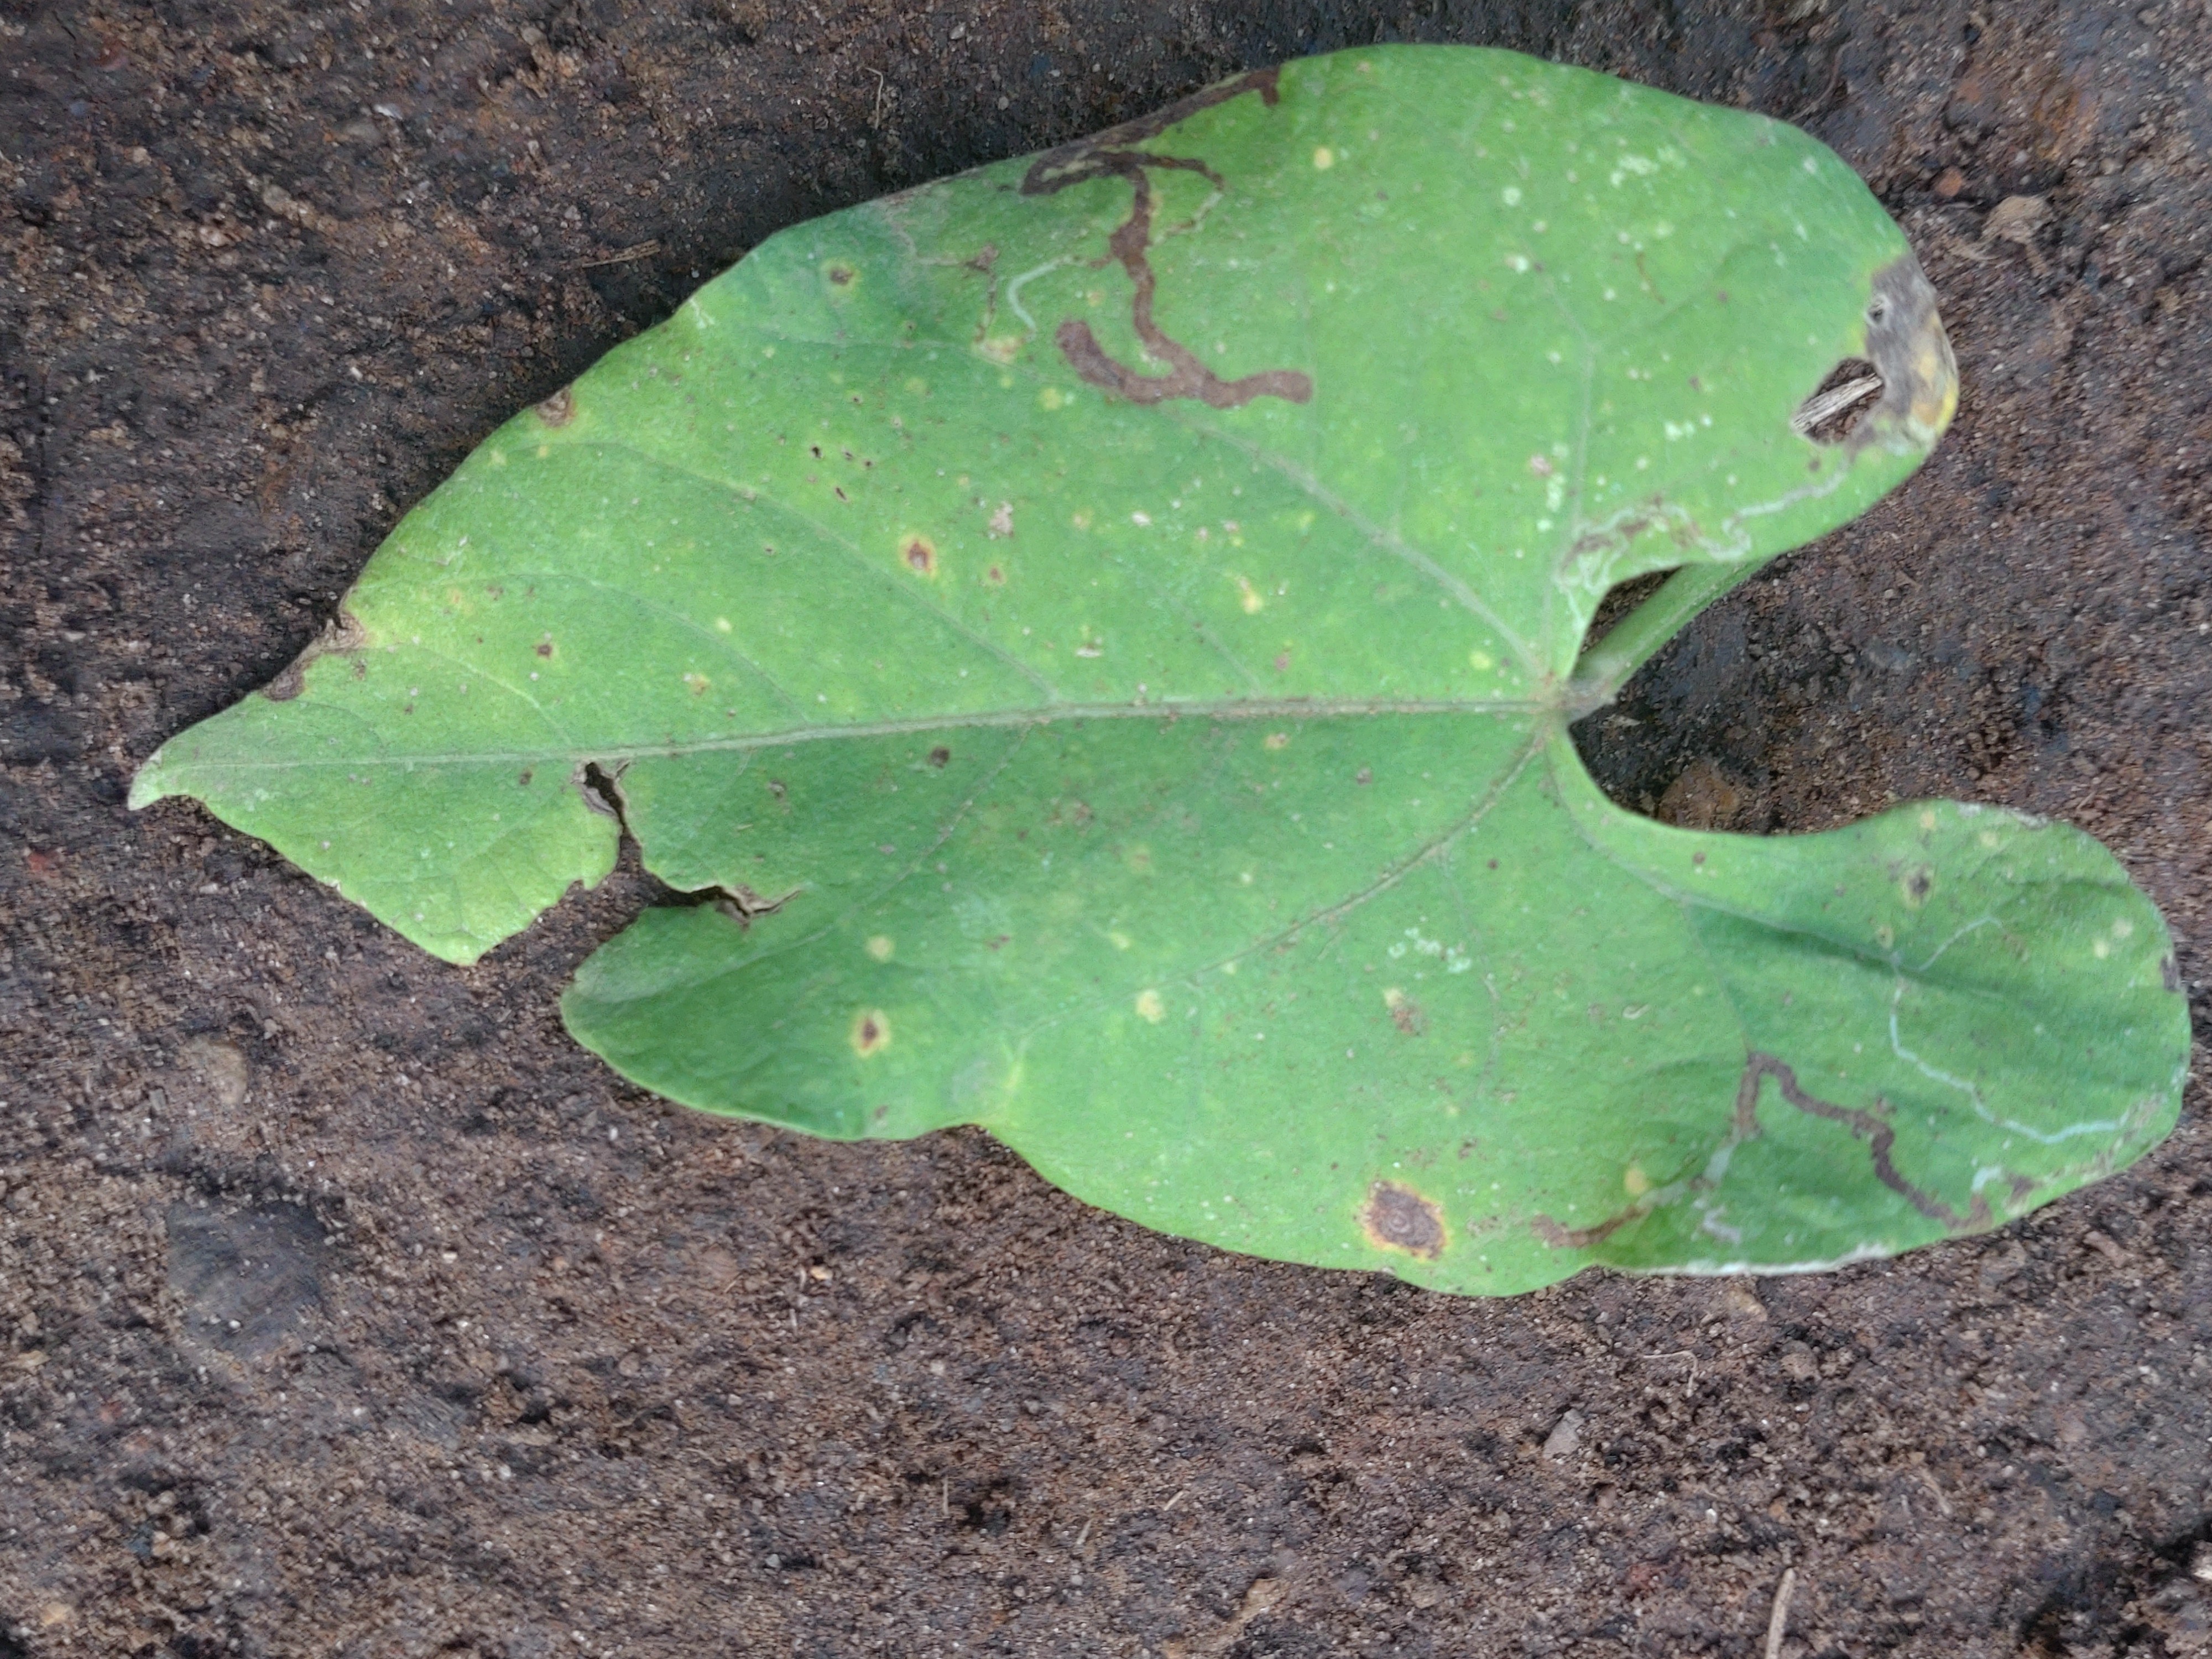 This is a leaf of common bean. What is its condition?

rust
